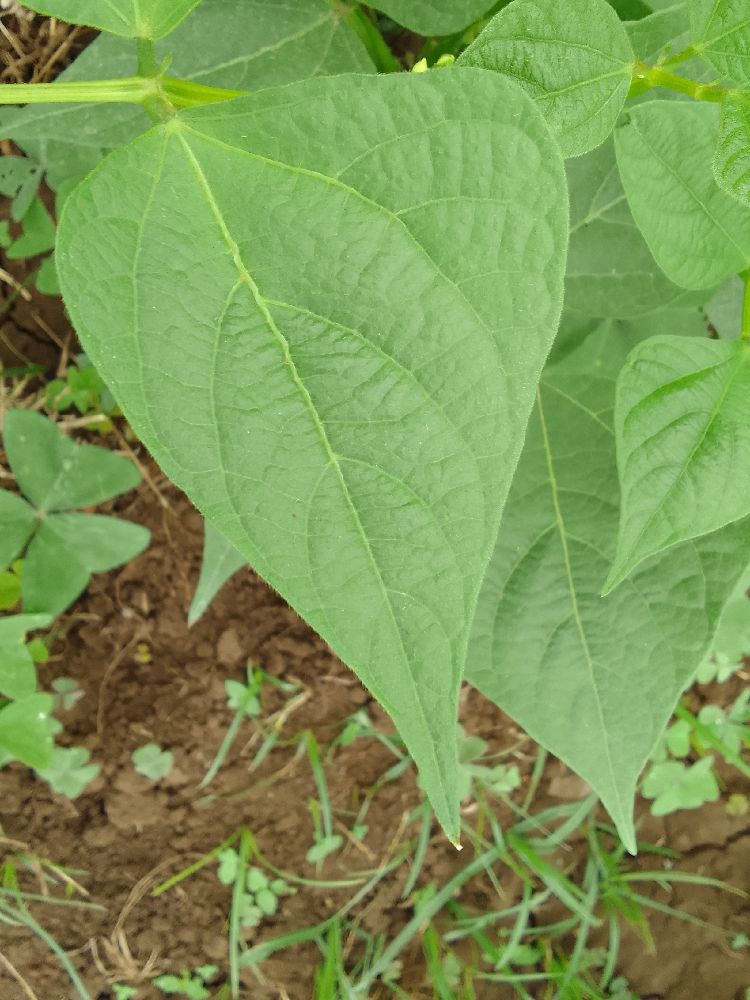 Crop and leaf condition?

common bean, healthy
